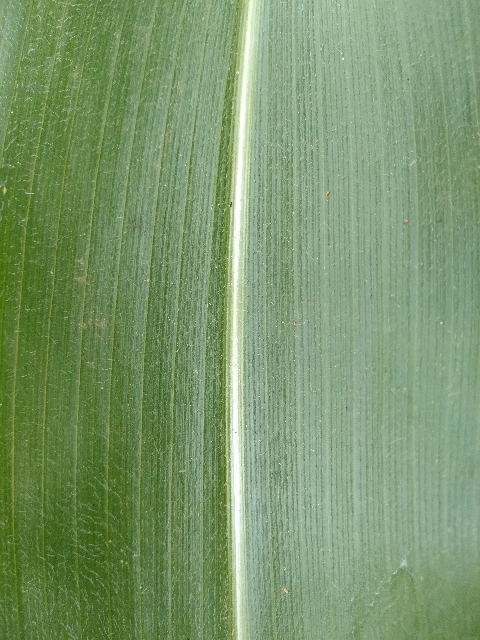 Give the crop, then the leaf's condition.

maize, healthy
